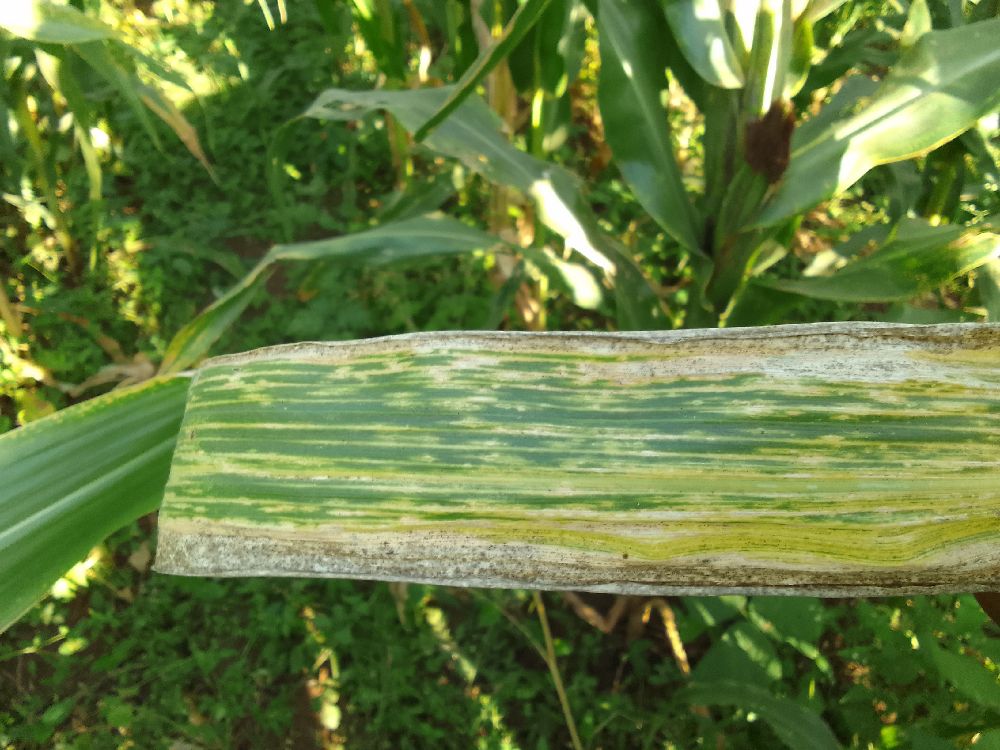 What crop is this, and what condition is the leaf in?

maize, maize lethal necrosis
